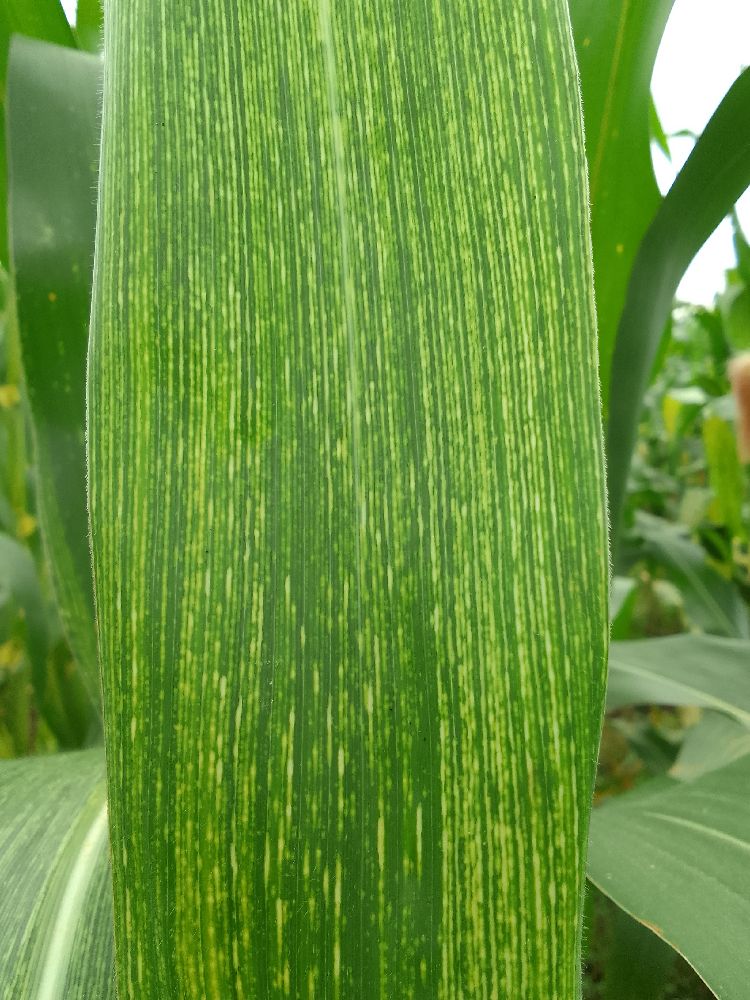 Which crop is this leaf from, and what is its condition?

maize, maize streak virus
